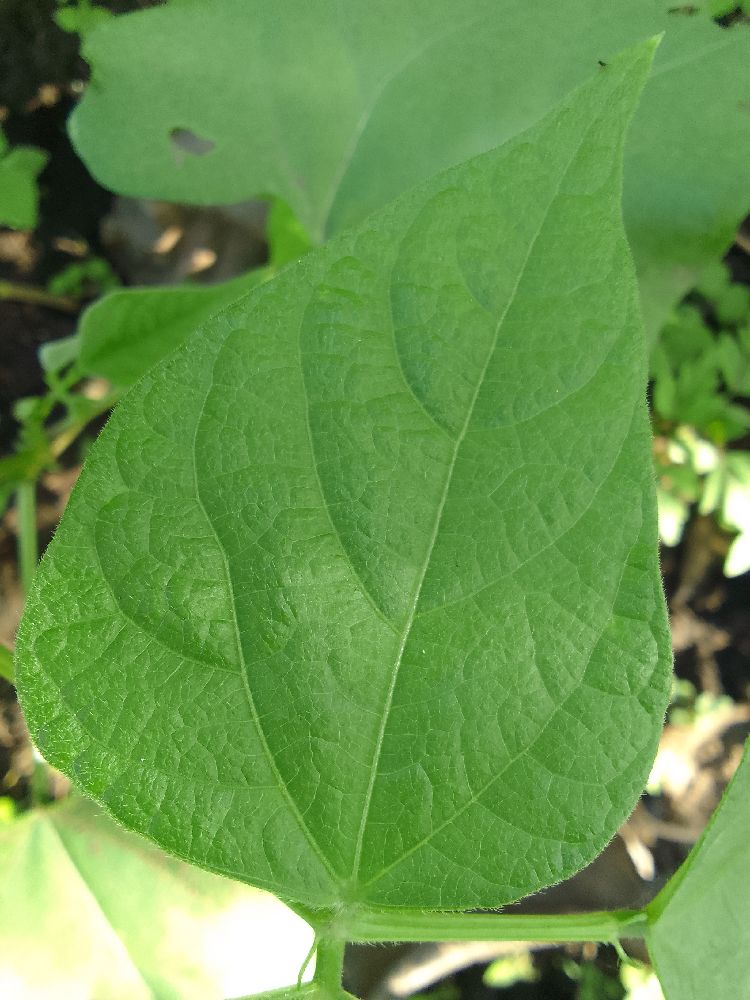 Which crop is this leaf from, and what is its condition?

common bean, healthy
